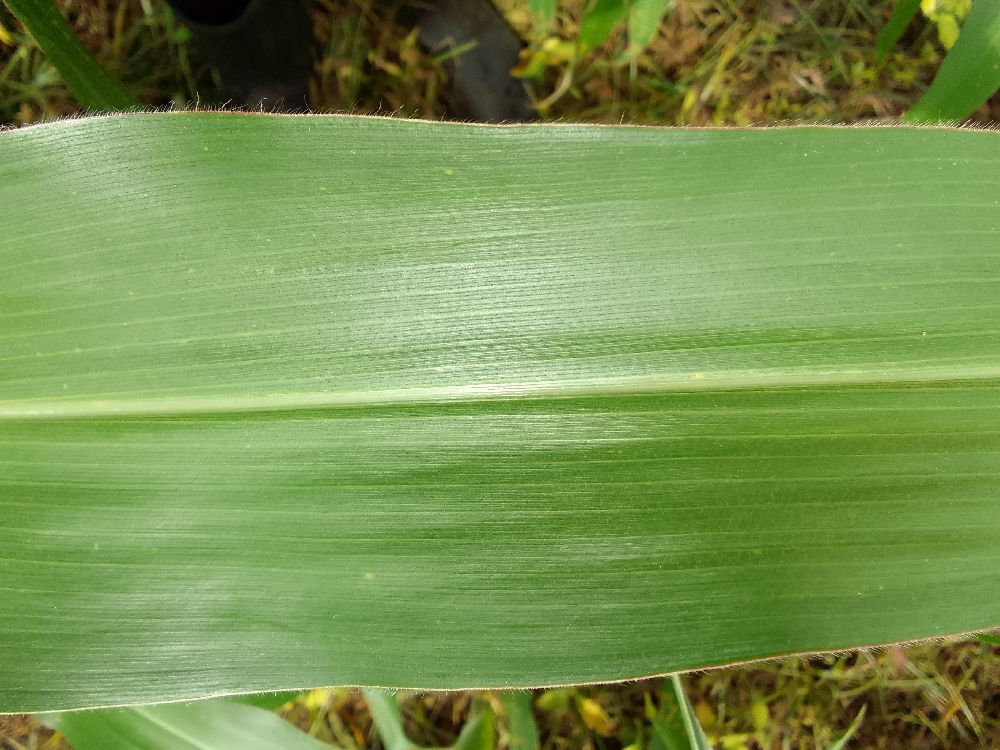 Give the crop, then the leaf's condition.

maize, healthy
